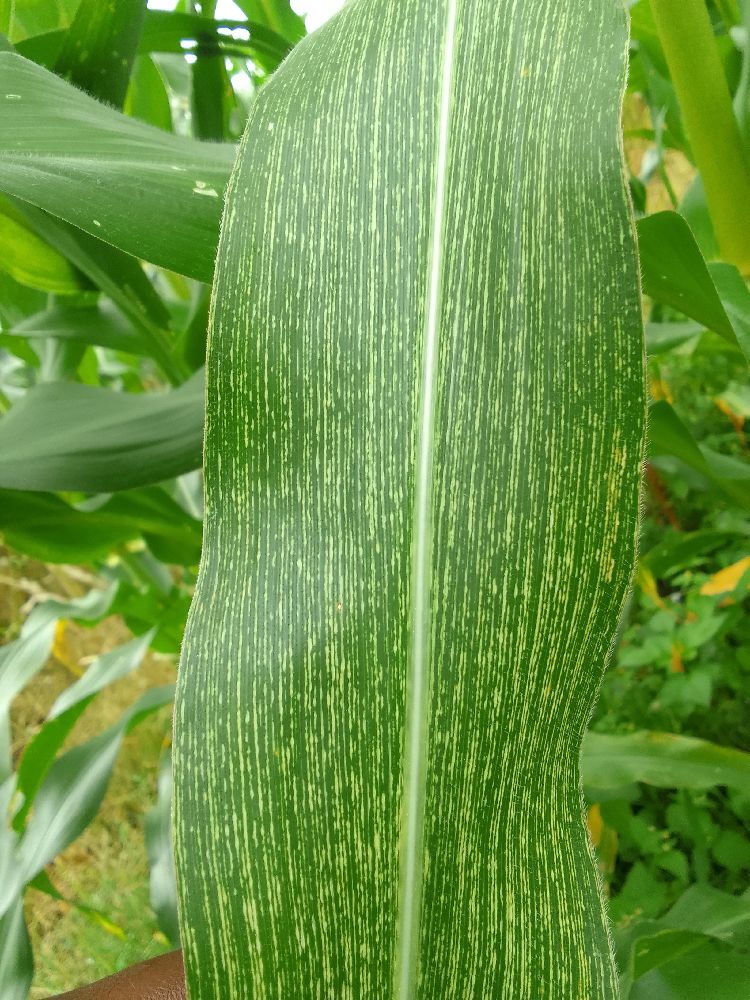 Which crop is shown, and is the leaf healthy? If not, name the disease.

maize, maize streak virus
